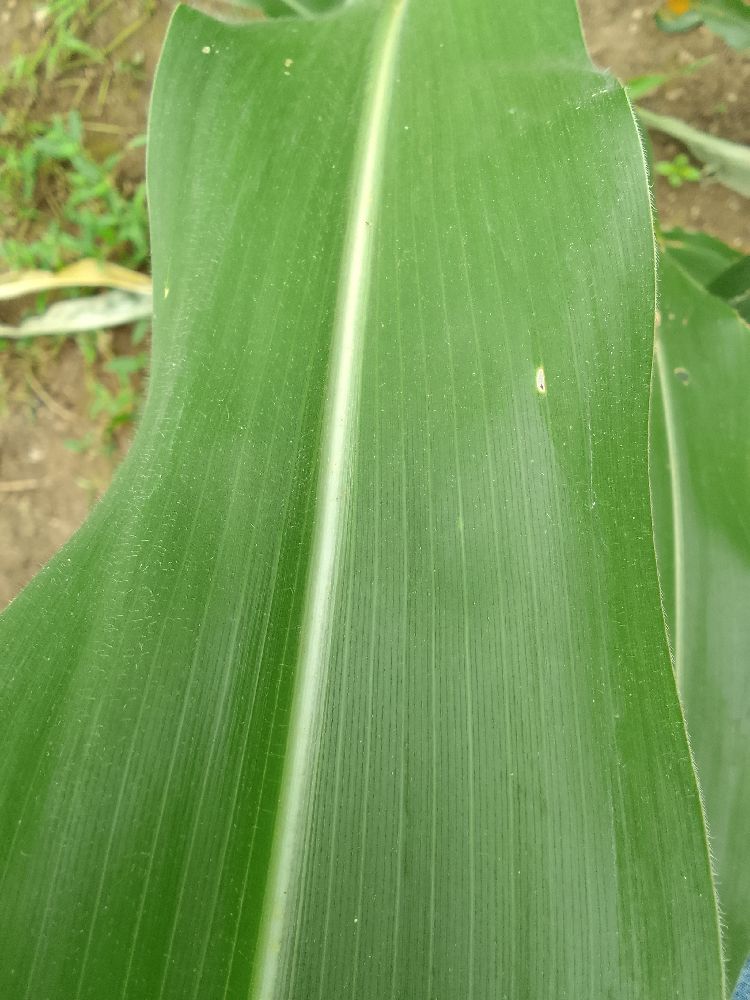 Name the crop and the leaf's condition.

maize, healthy
